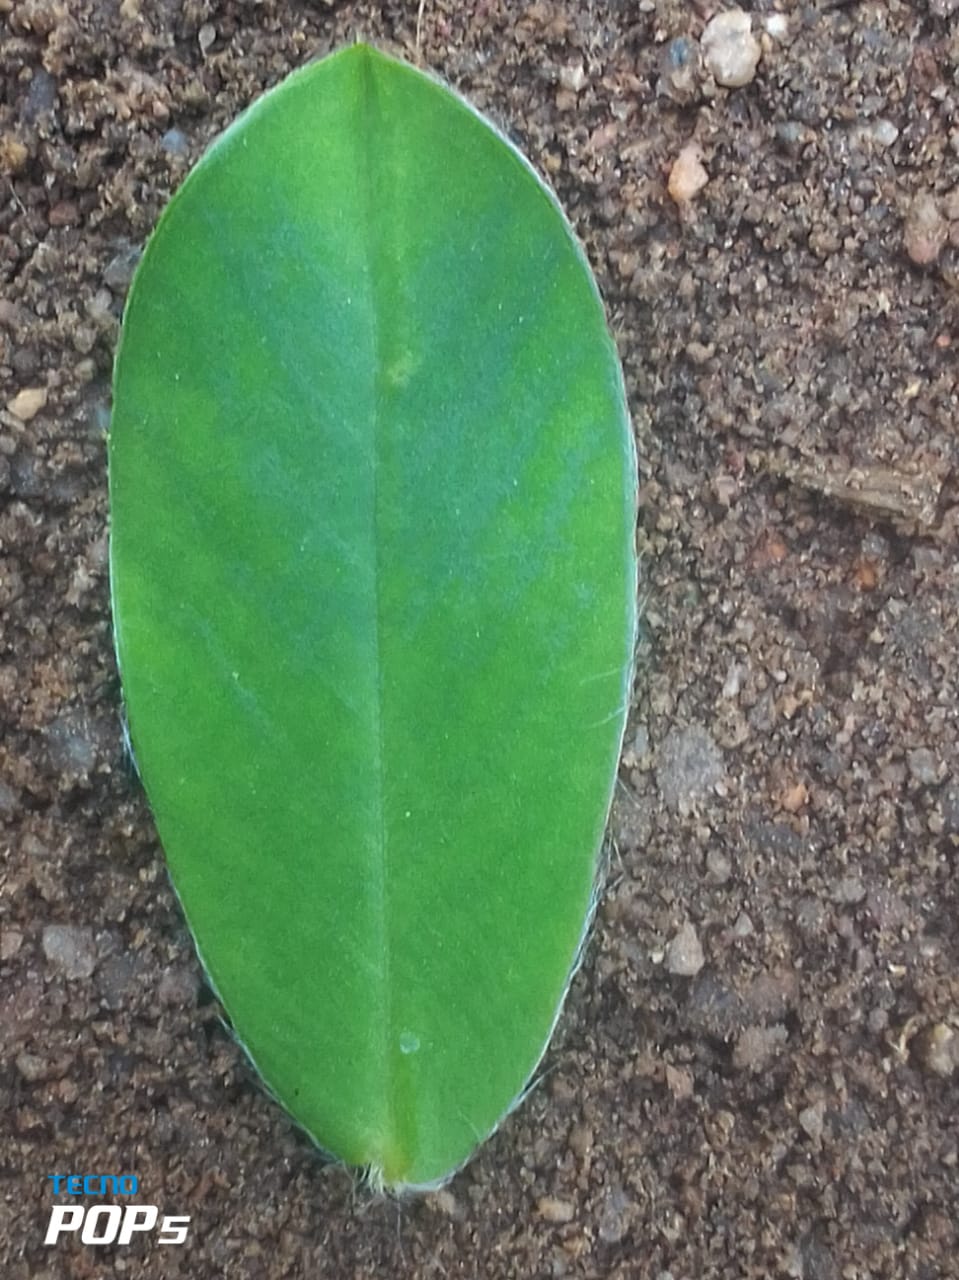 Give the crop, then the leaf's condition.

peanut, healthy leaves
